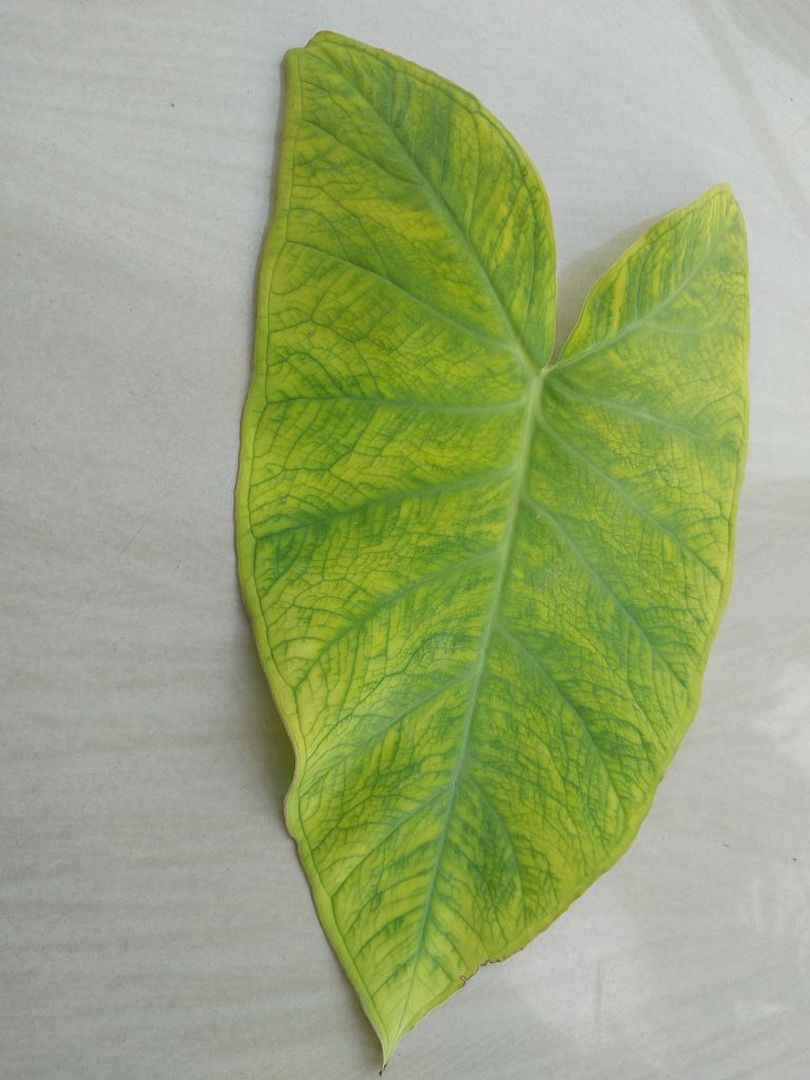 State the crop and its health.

taro, mosaic
